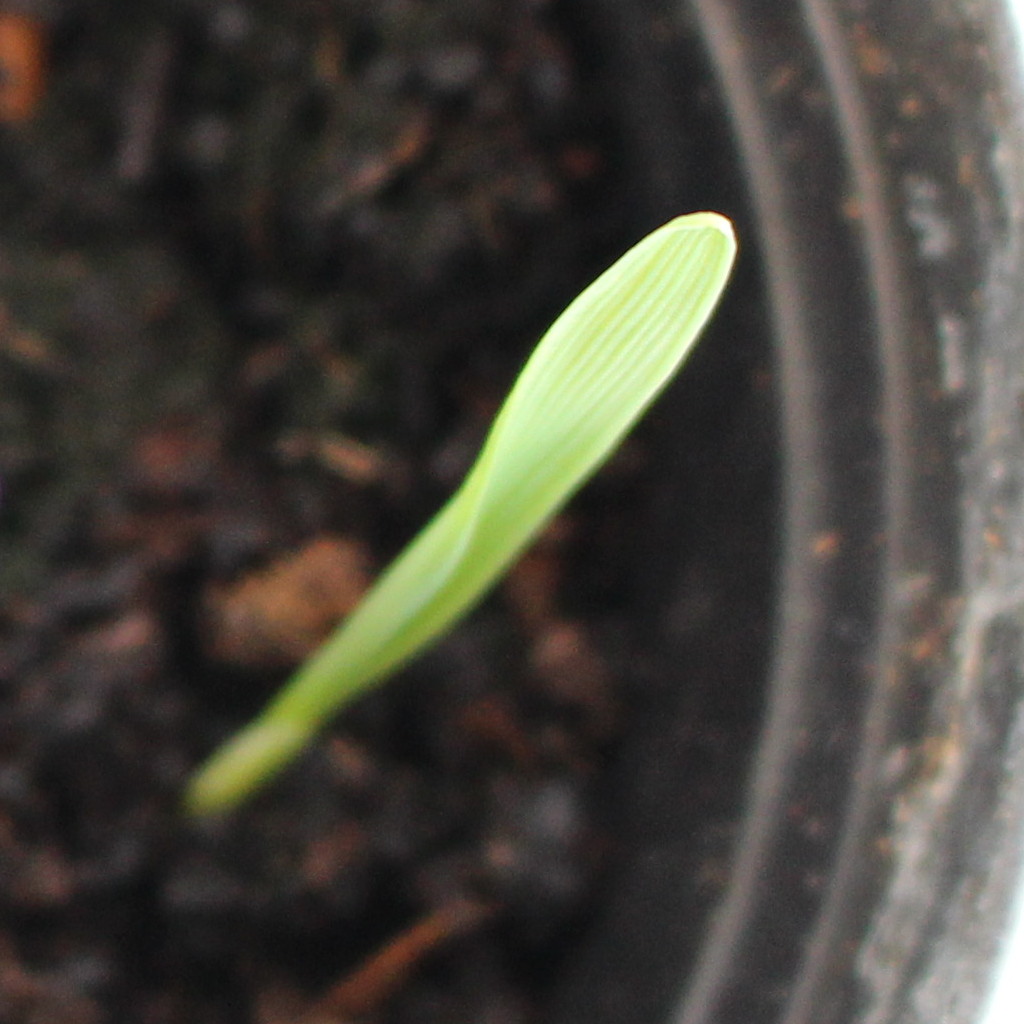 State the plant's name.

Avena sterilis
